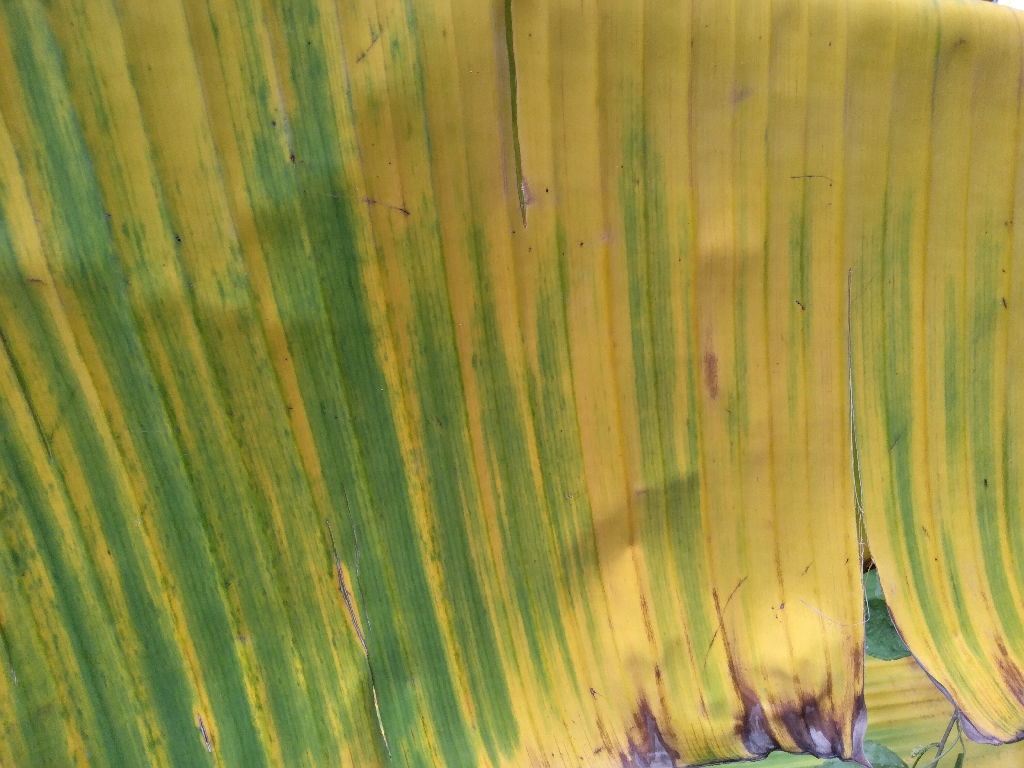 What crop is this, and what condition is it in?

banana, fusarium wilt race 1
